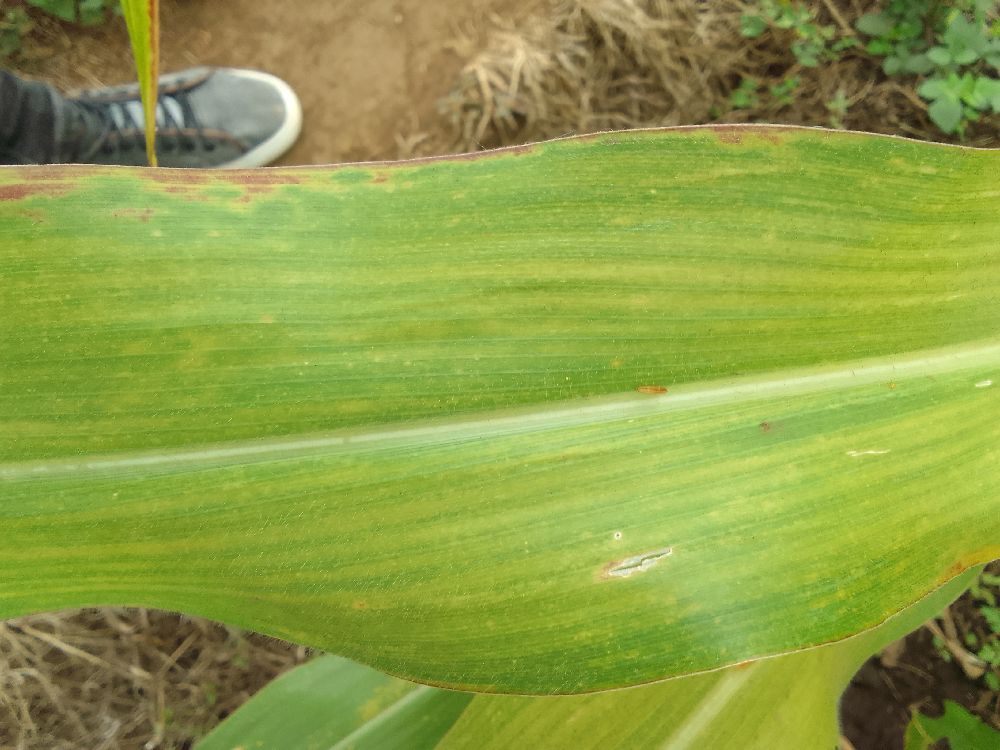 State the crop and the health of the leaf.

maize, maize lethal necrosis
